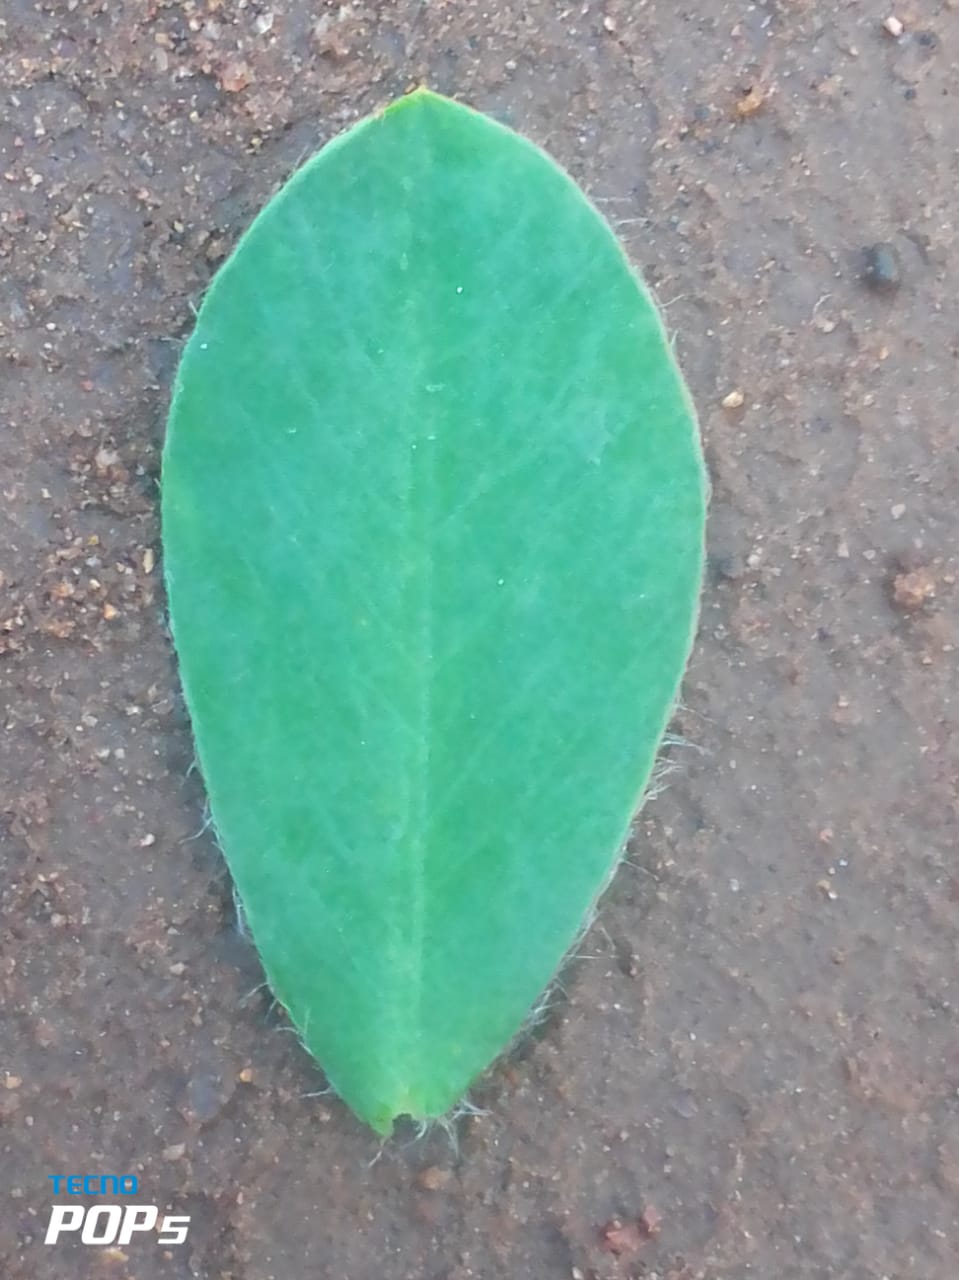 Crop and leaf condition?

peanut, healthy leaves
